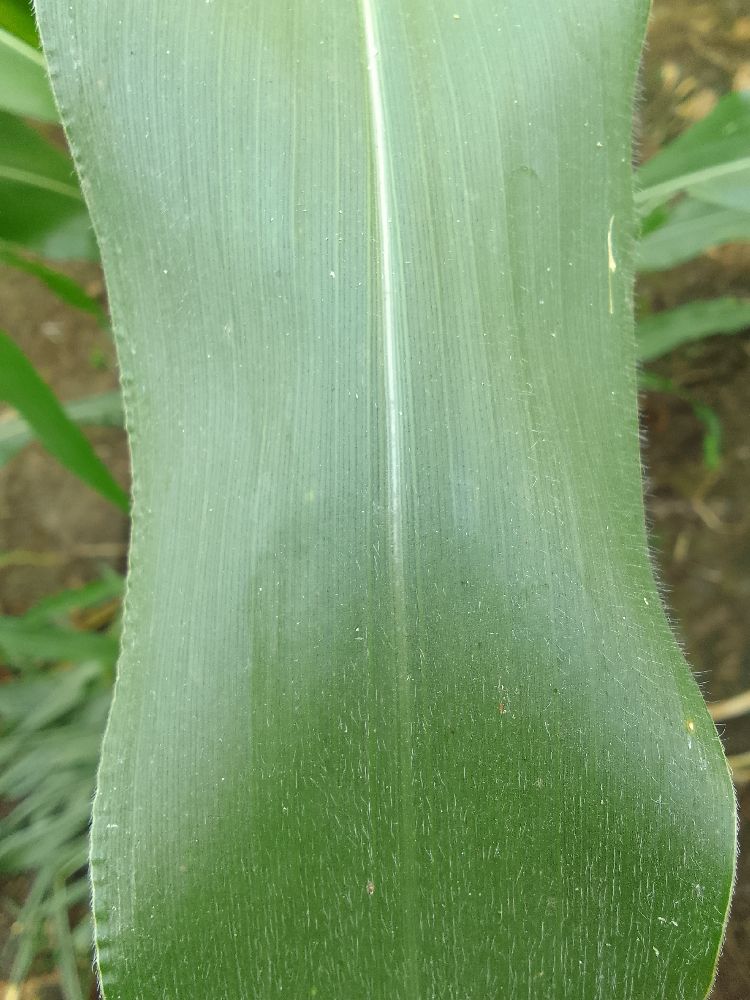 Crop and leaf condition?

maize, healthy
